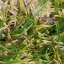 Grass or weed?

grass
